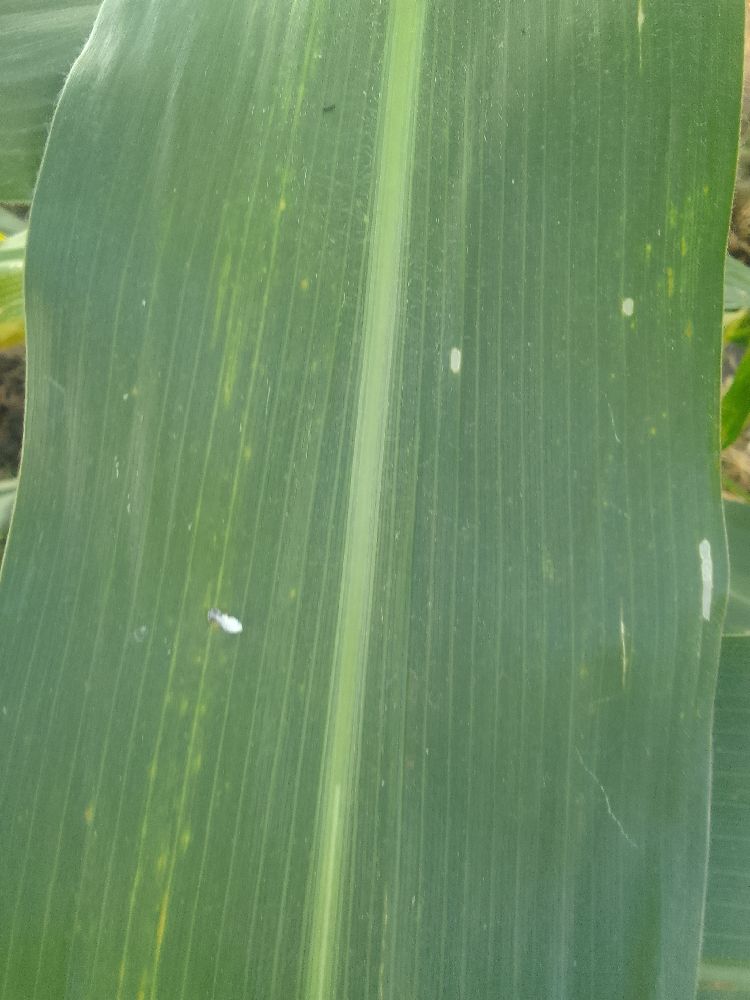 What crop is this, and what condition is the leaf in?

maize, healthy
